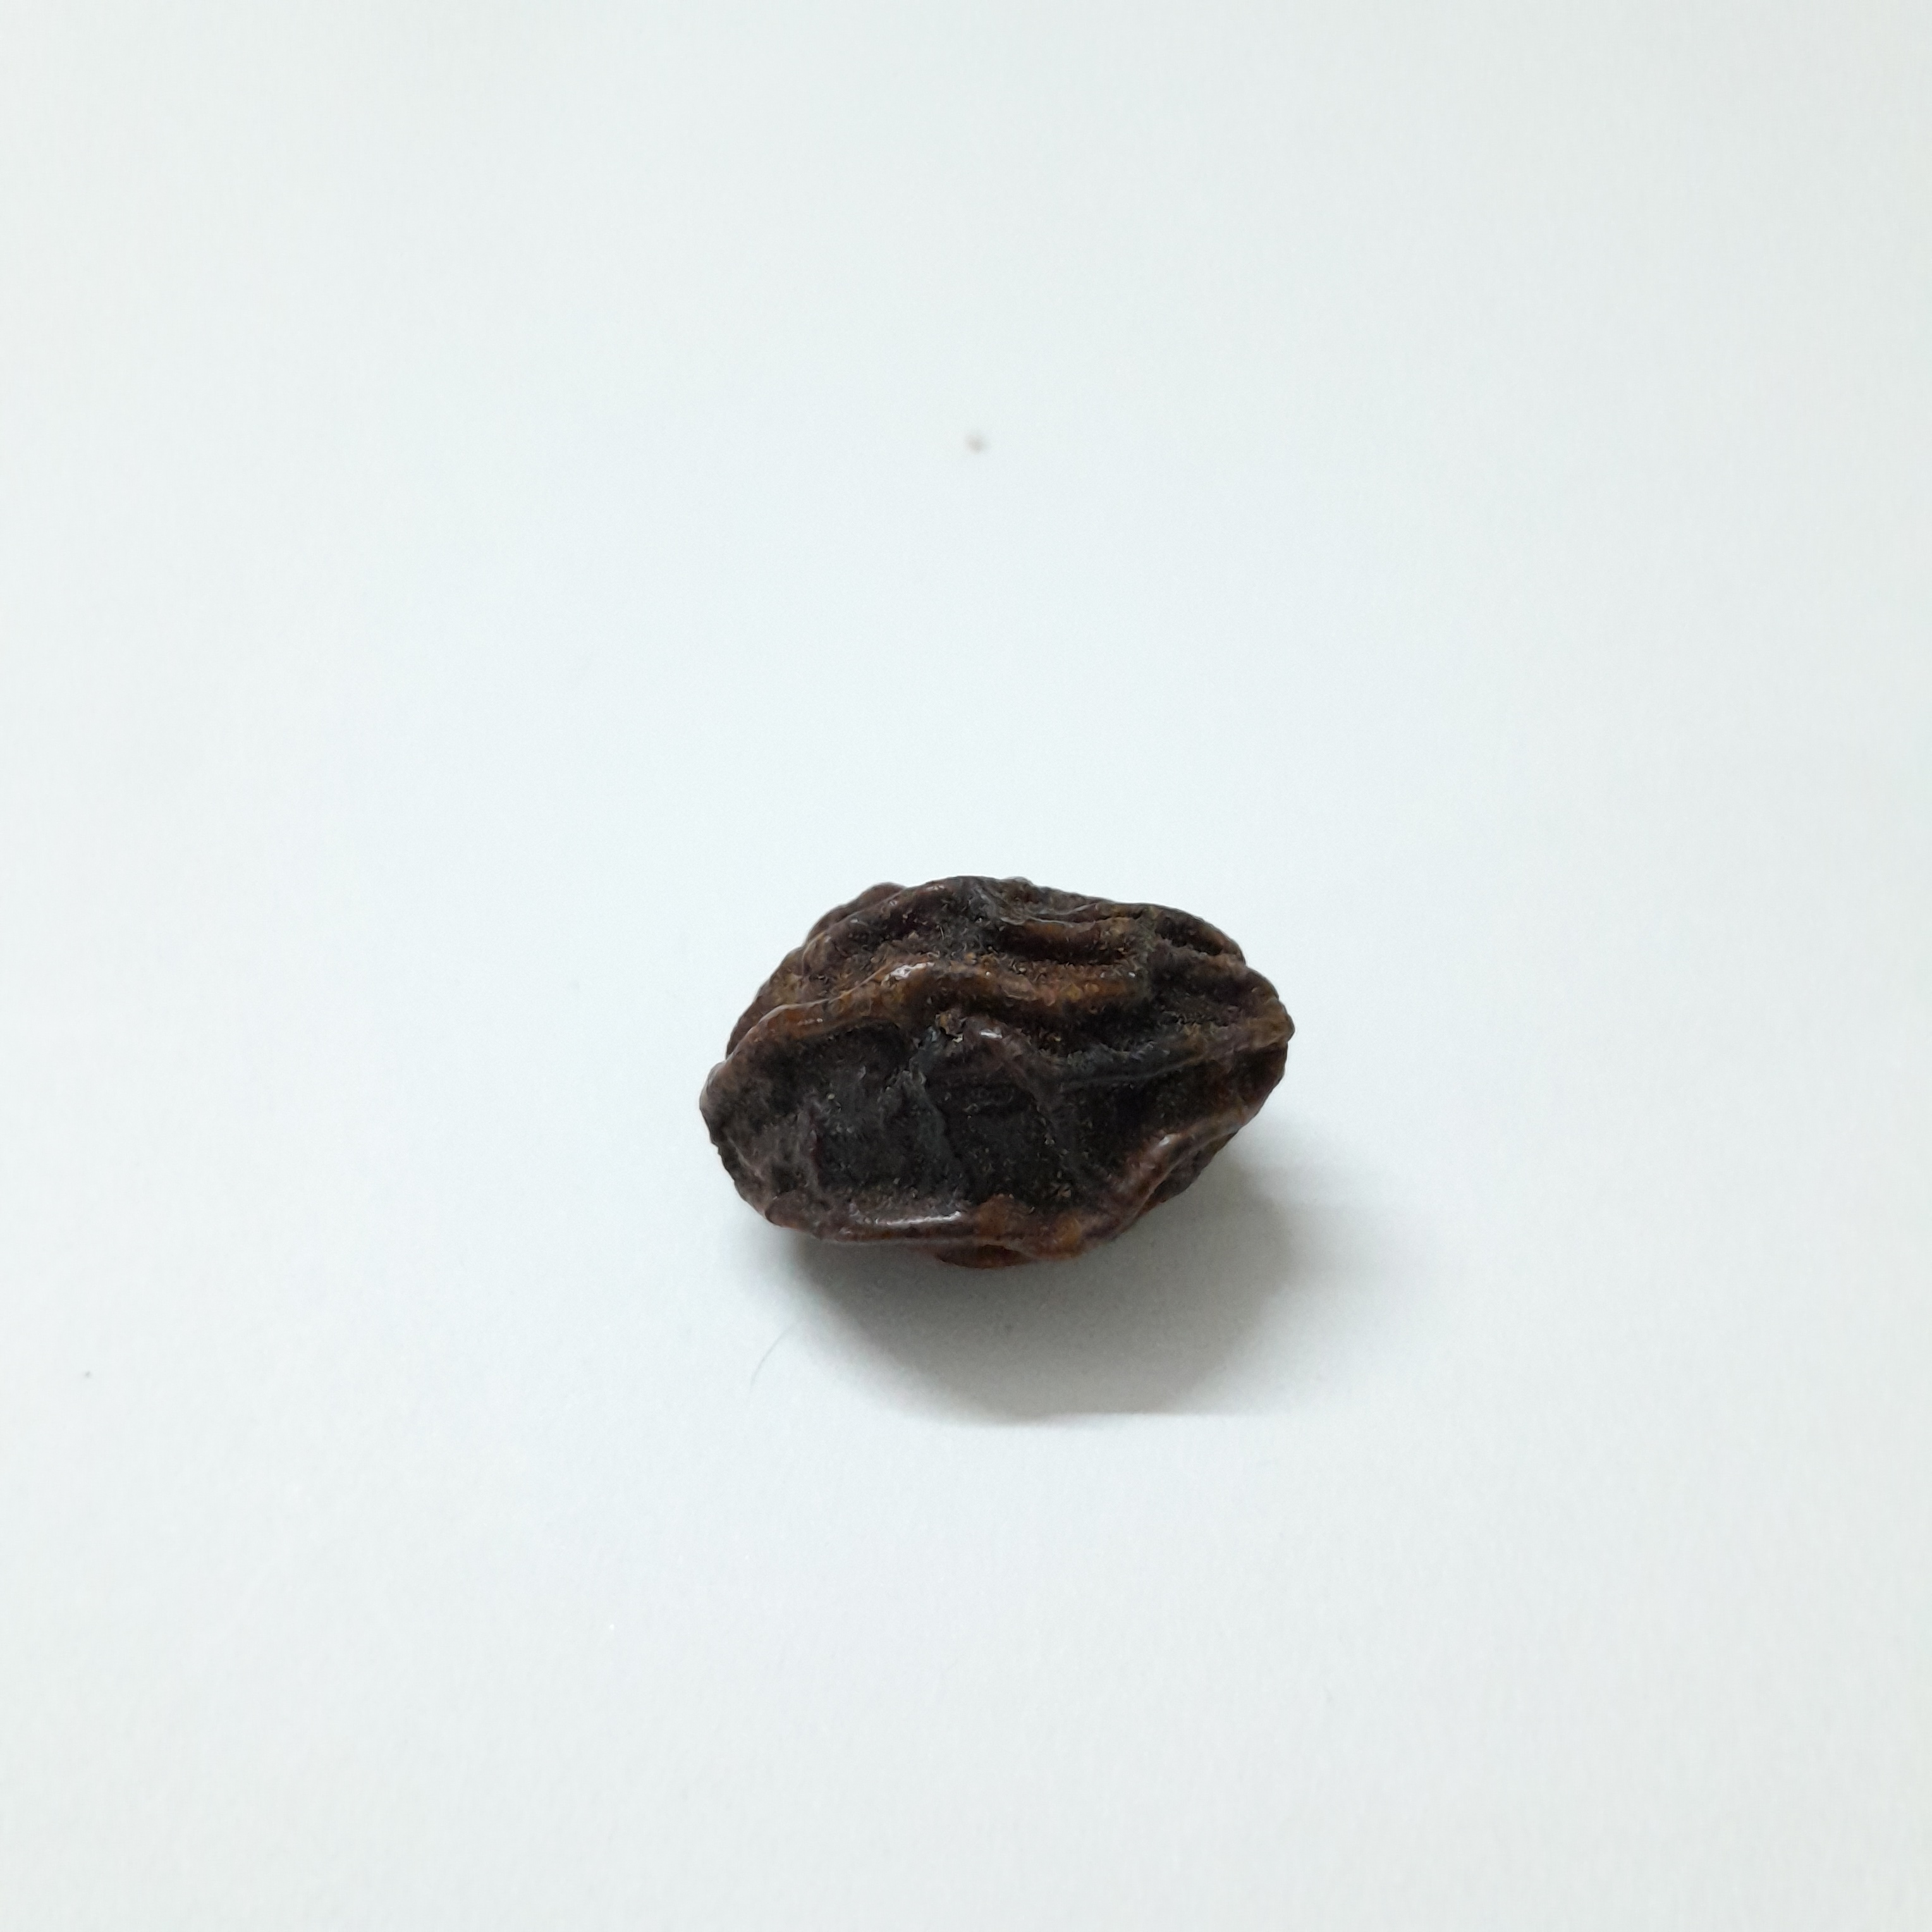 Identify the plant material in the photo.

kadukharik
